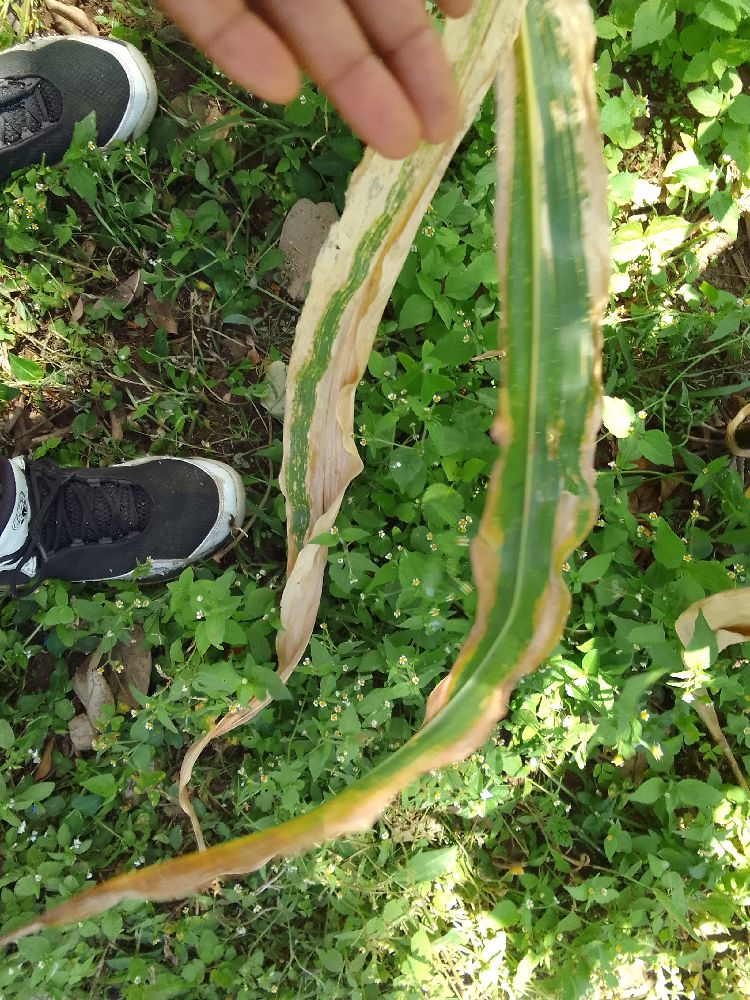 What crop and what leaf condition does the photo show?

maize, maize lethal necrosis
